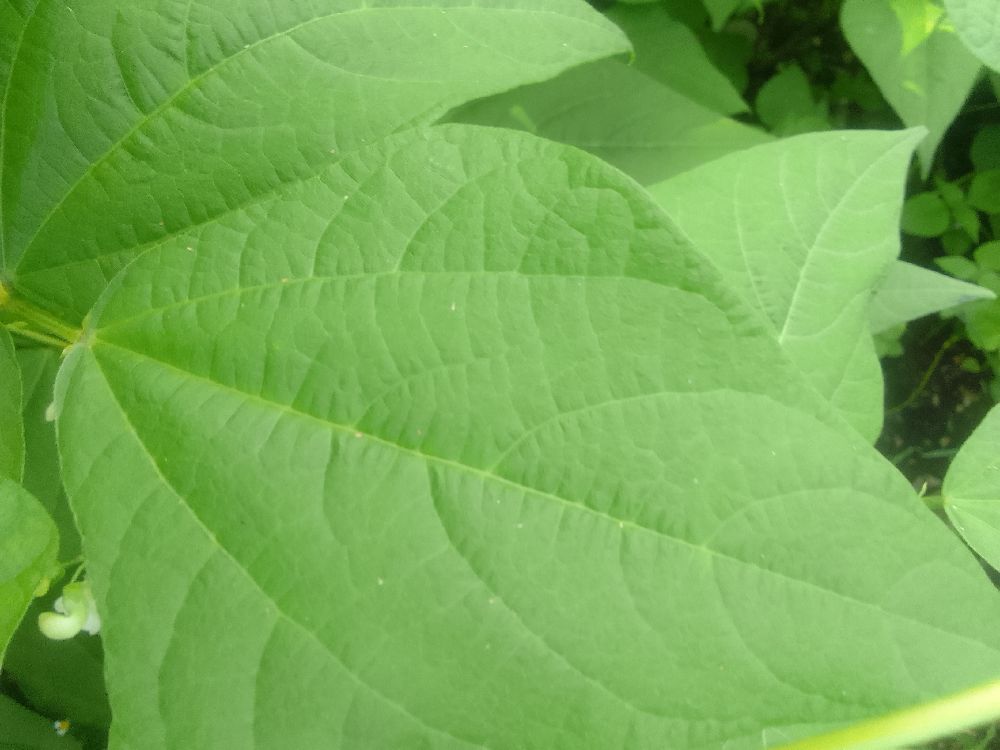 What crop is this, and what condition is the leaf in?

common bean, healthy
